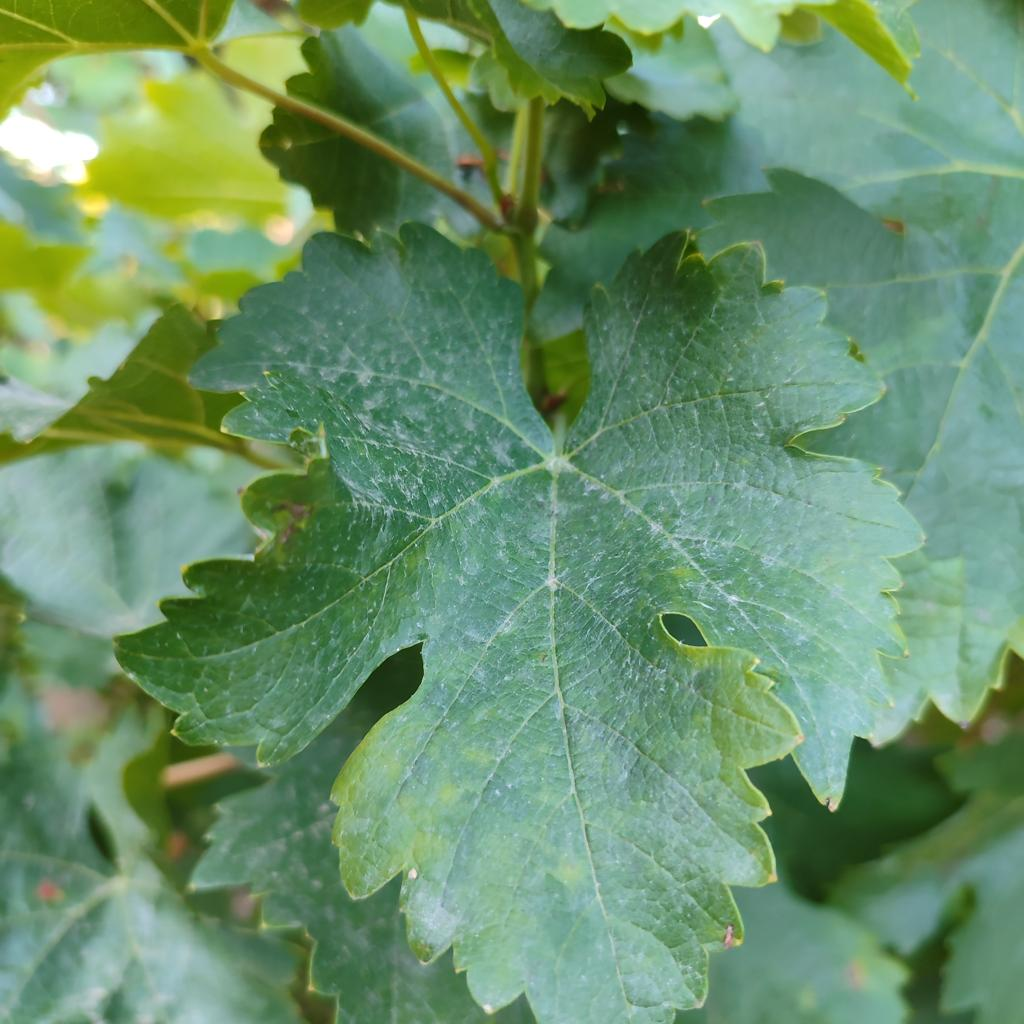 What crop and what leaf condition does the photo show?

grapevine, powdery mildew
